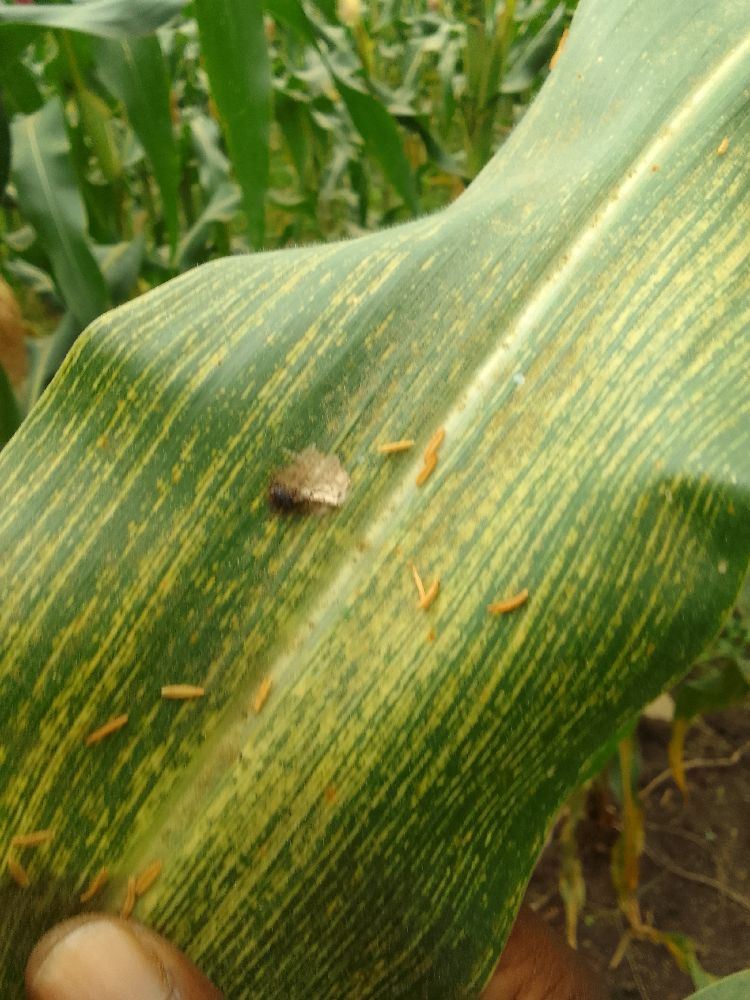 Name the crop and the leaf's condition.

maize, maize streak virus
